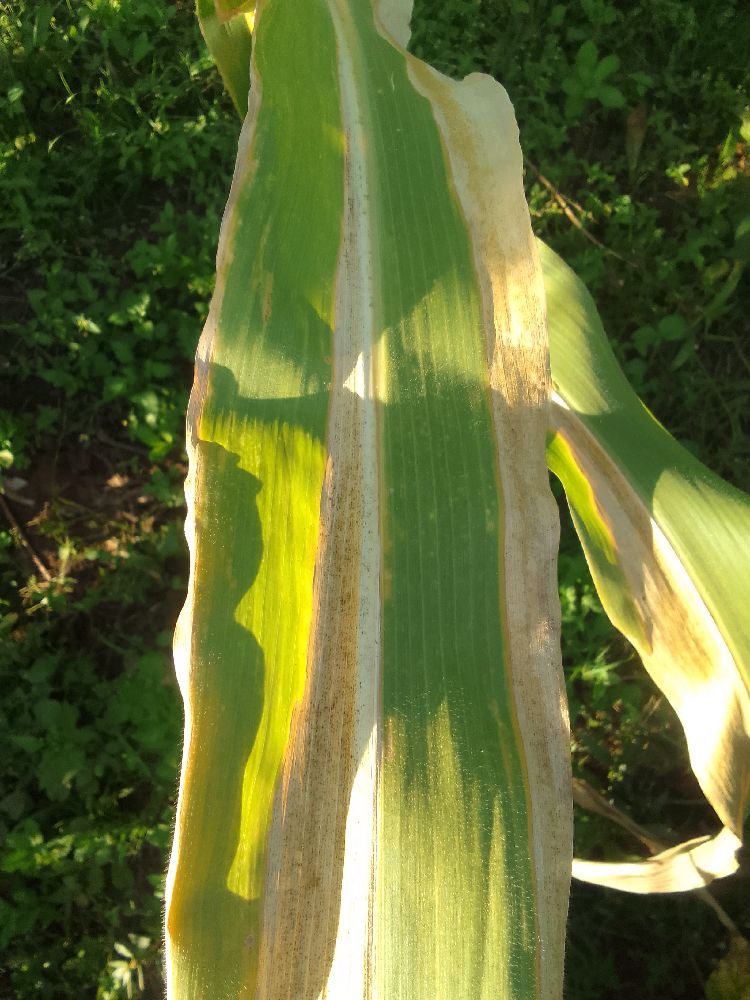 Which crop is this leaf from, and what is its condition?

maize, maize lethal necrosis
